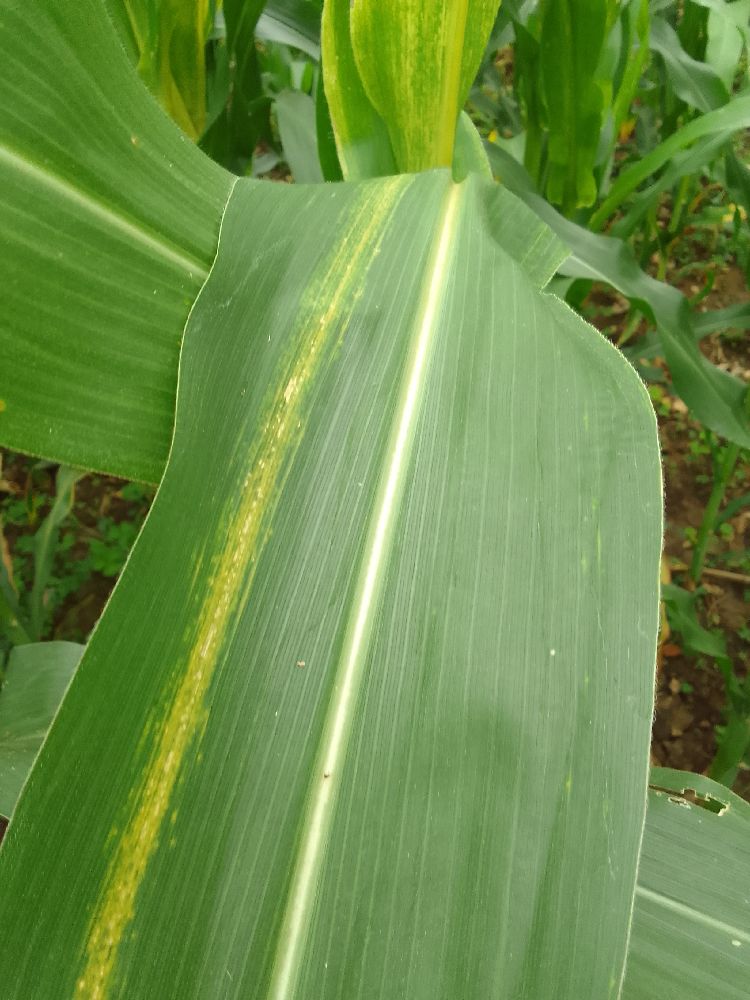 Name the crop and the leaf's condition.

maize, maize lethal necrosis
